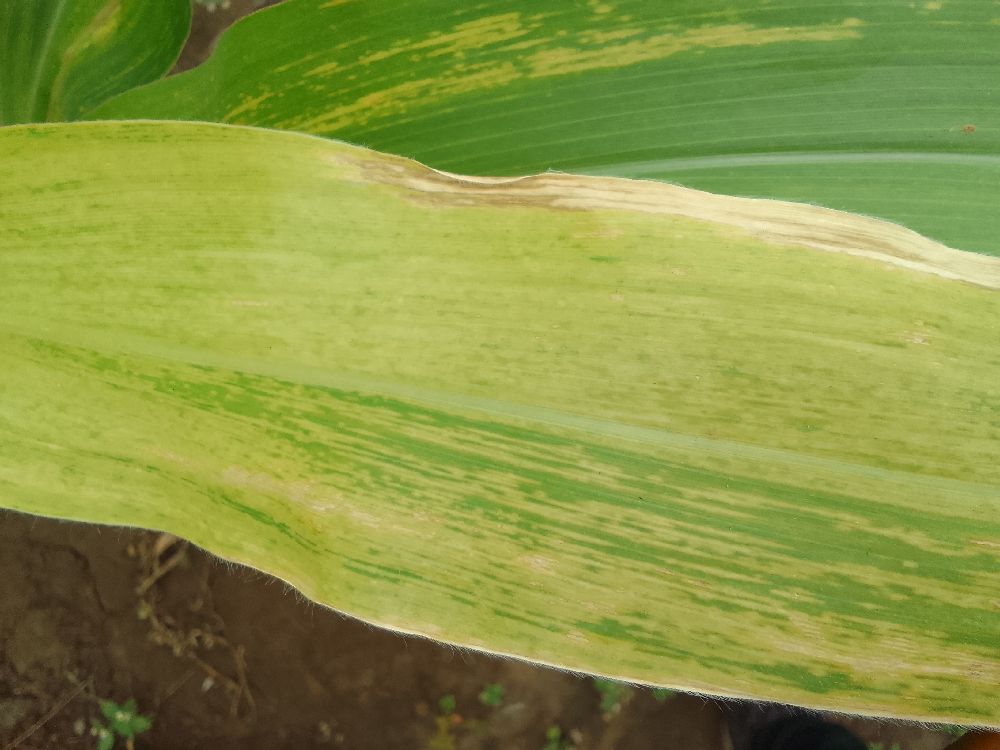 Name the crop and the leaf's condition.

maize, maize lethal necrosis
